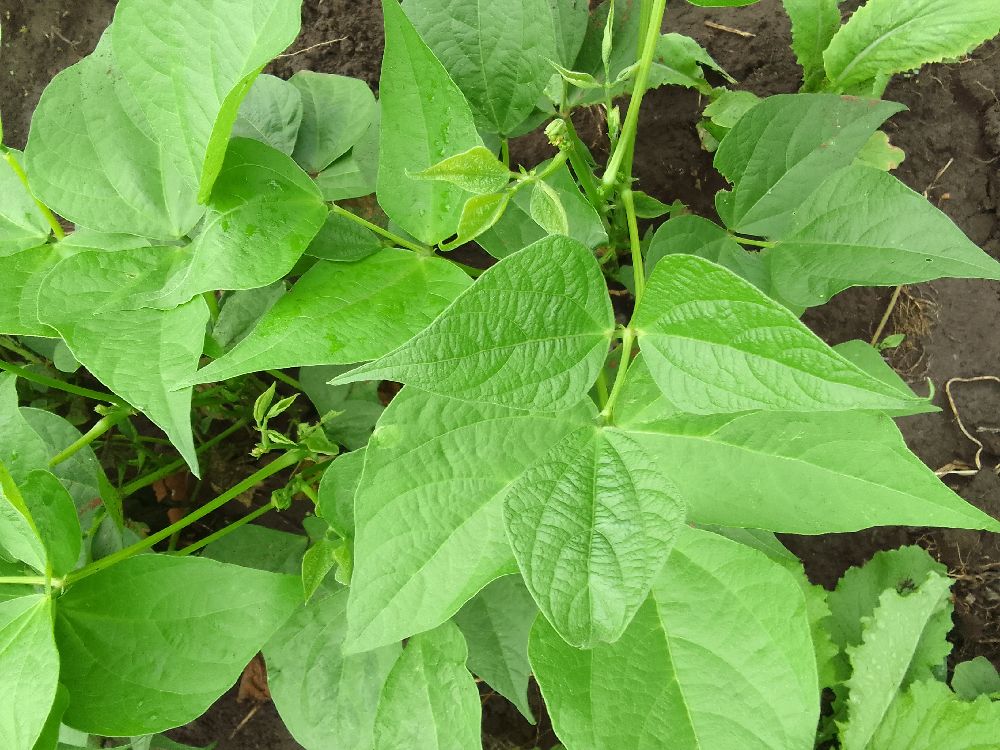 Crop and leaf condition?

common bean, healthy
